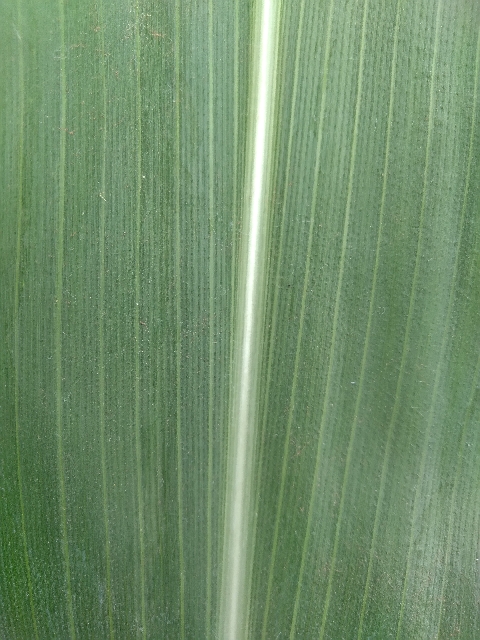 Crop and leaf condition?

maize, healthy
